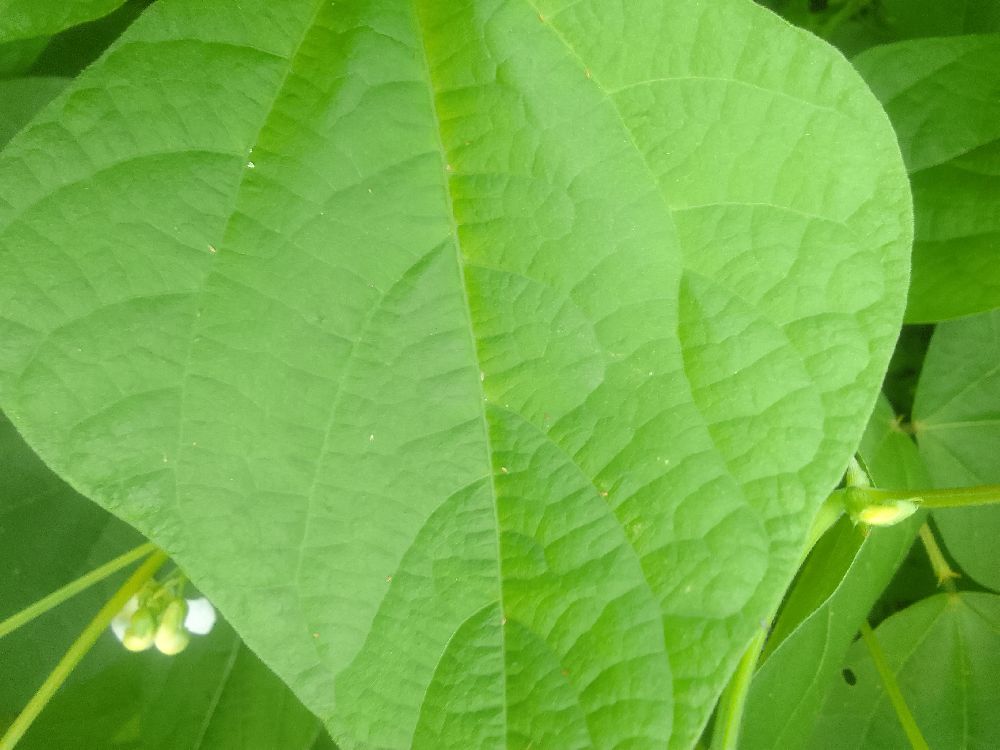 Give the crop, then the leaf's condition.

common bean, healthy
